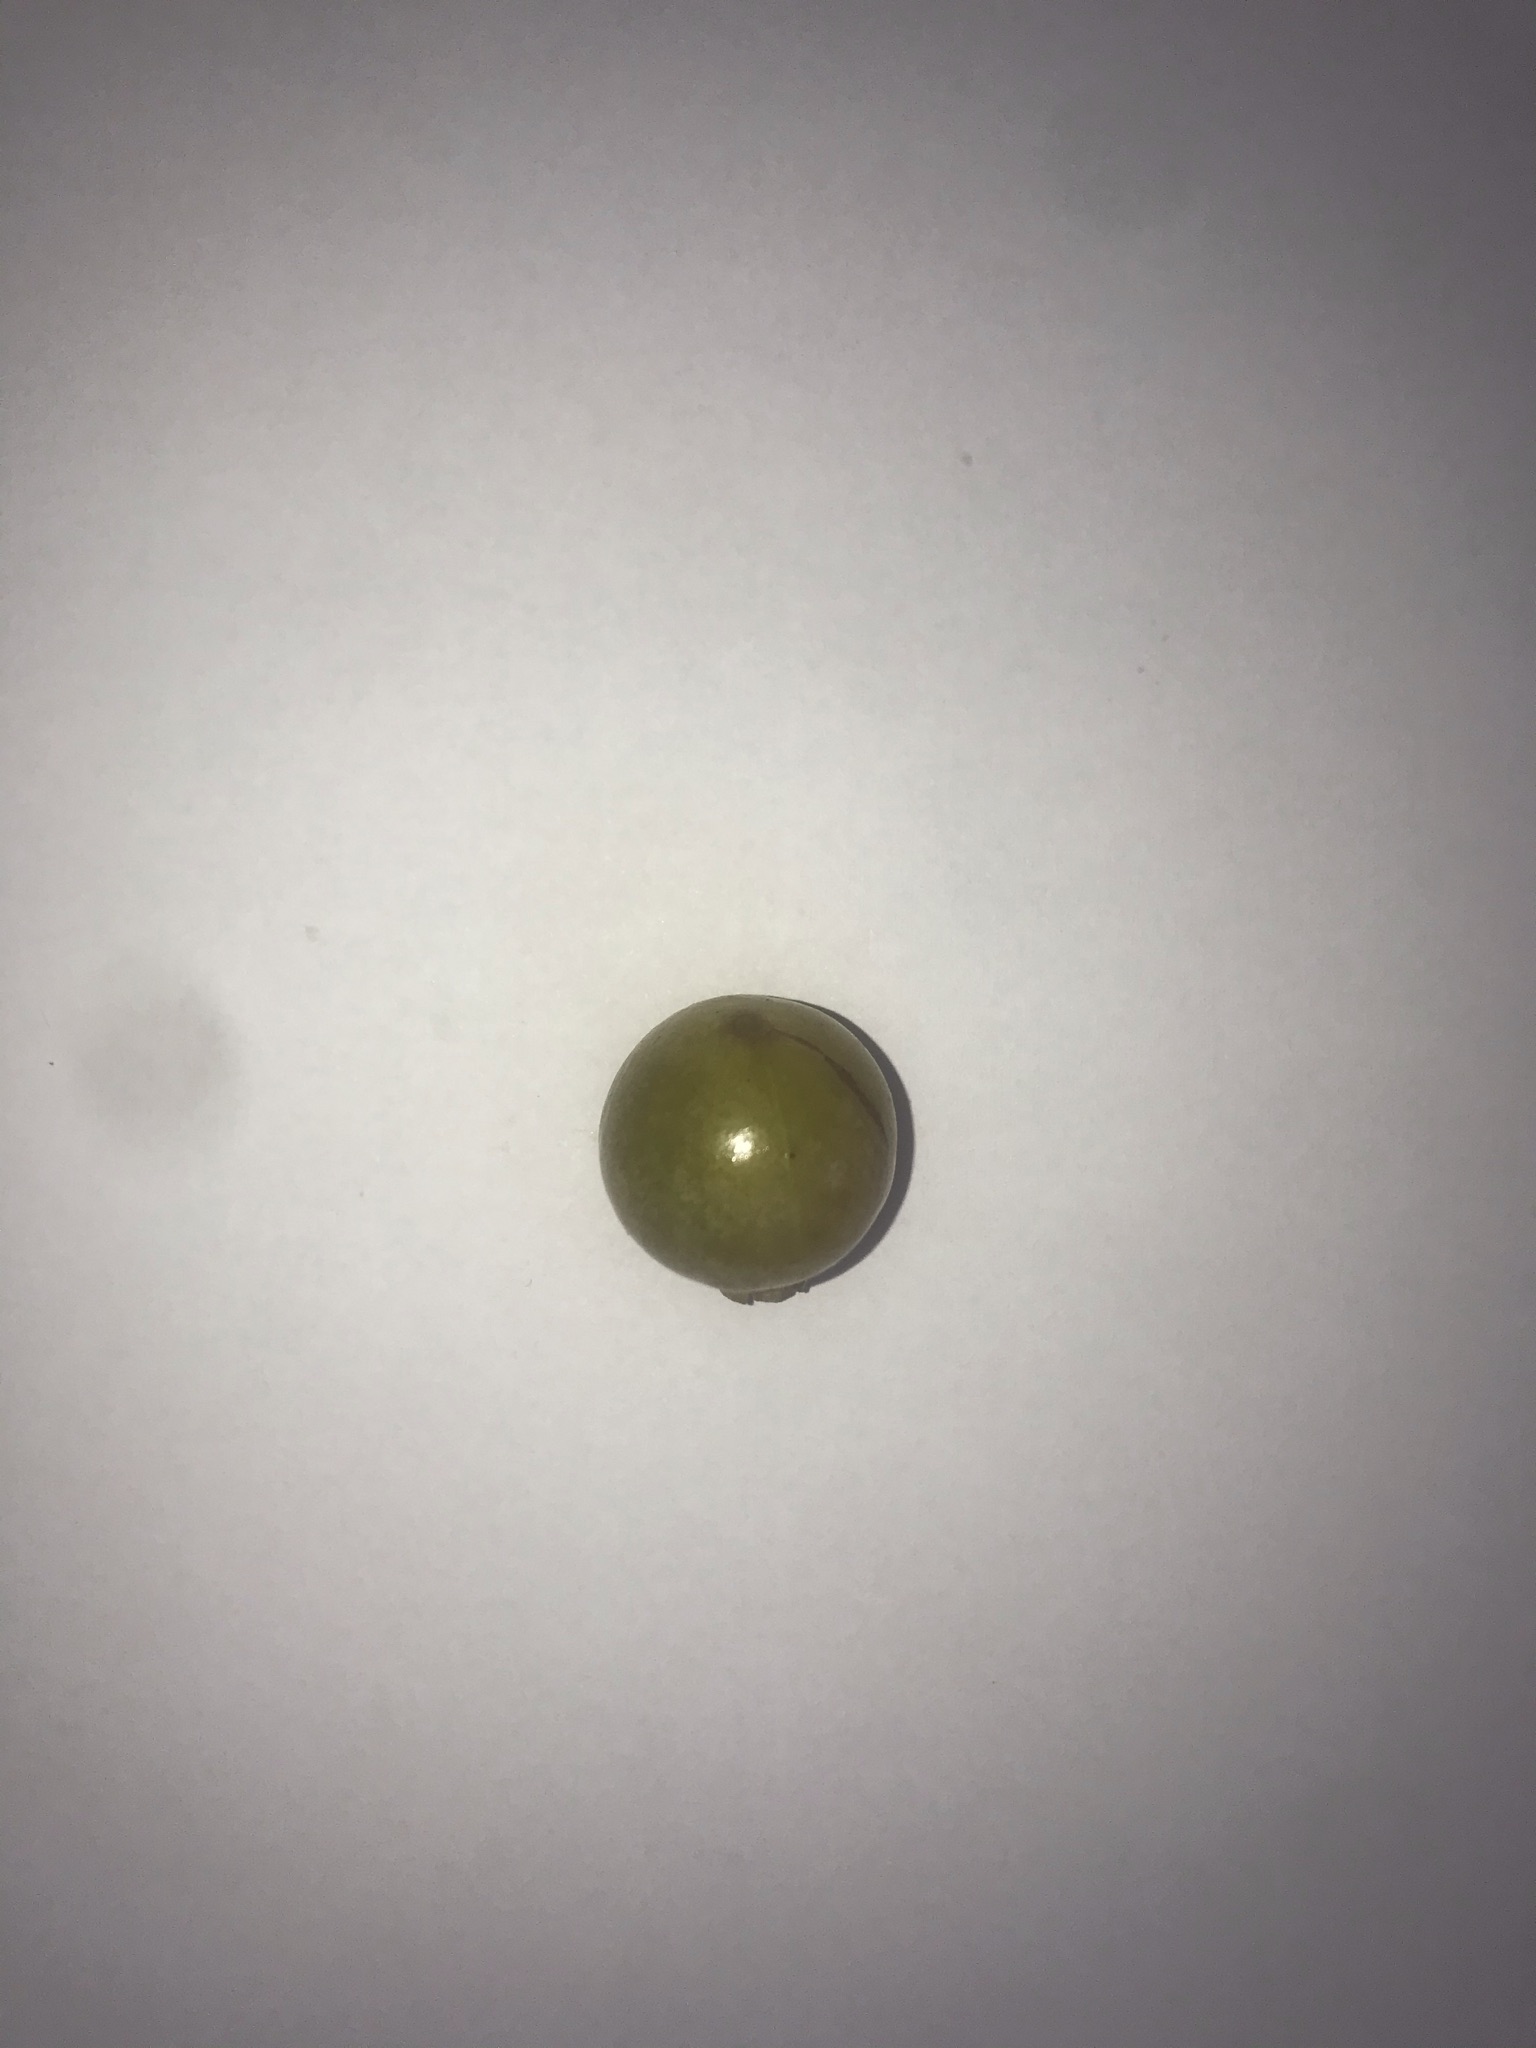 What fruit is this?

gabiroba
